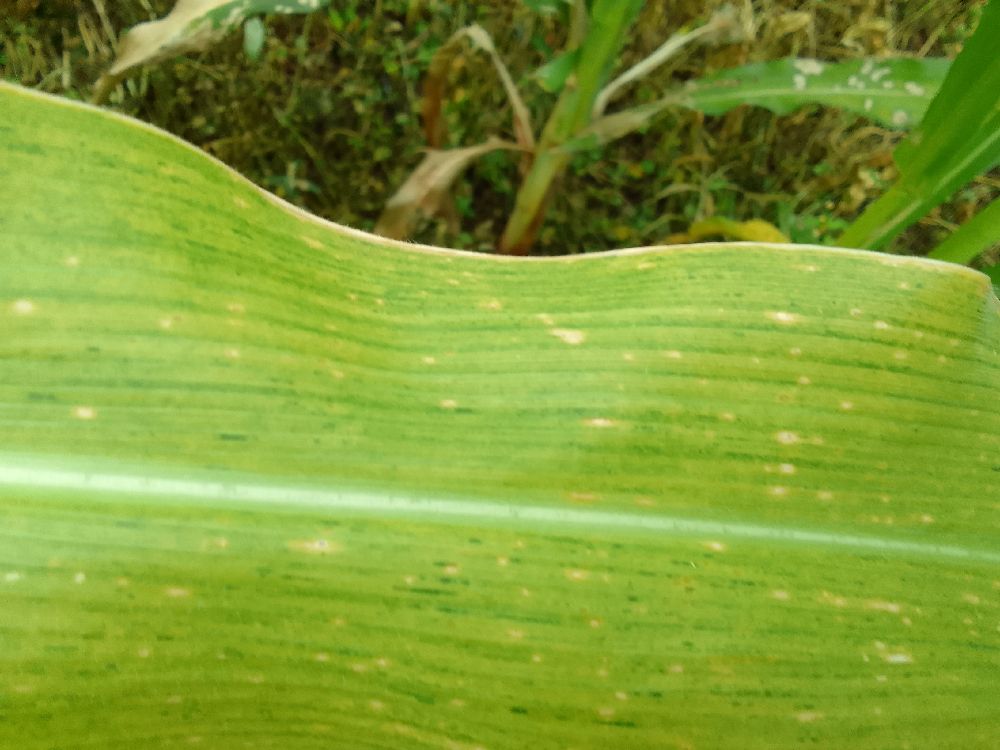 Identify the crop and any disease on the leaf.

maize, maize lethal necrosis
